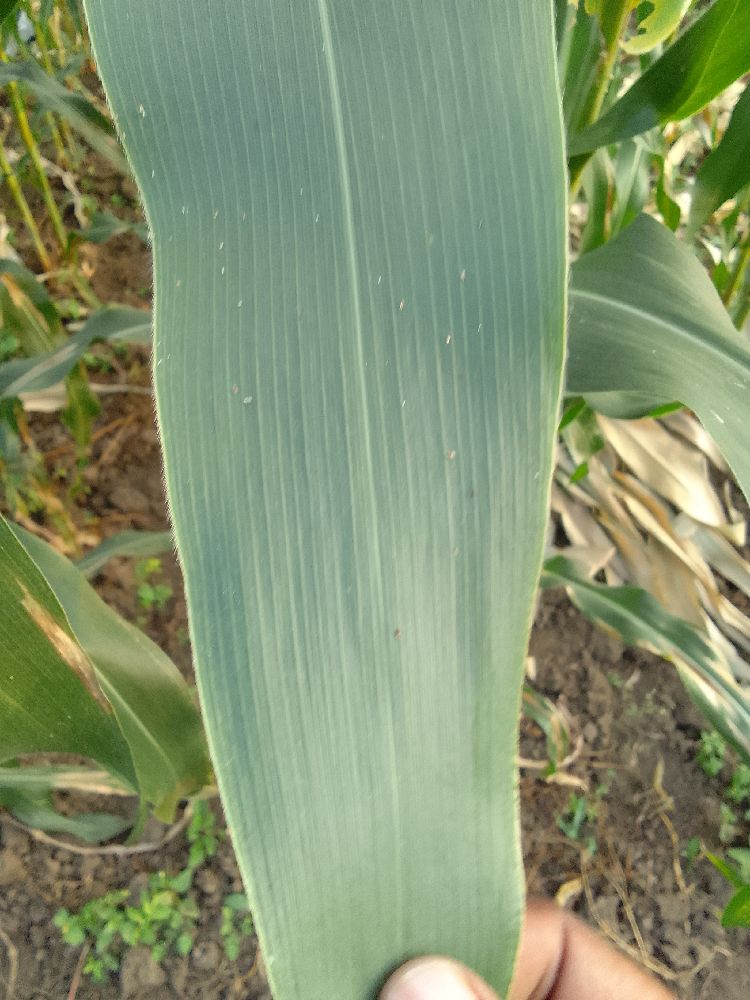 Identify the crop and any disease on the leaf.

maize, healthy
